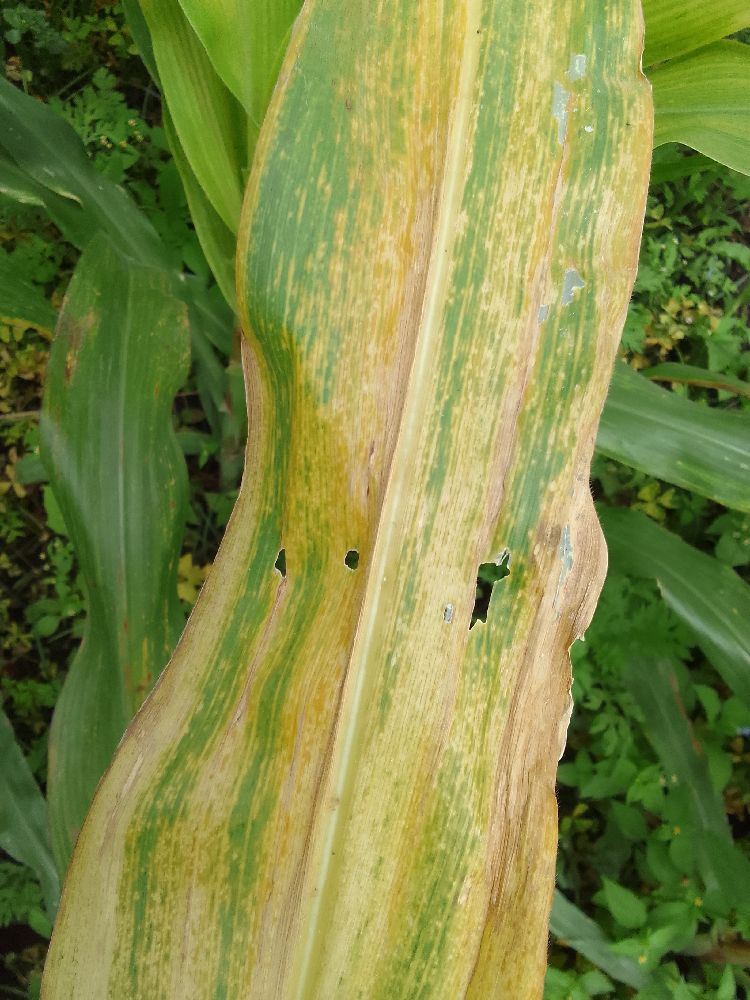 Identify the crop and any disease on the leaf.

maize, maize lethal necrosis
